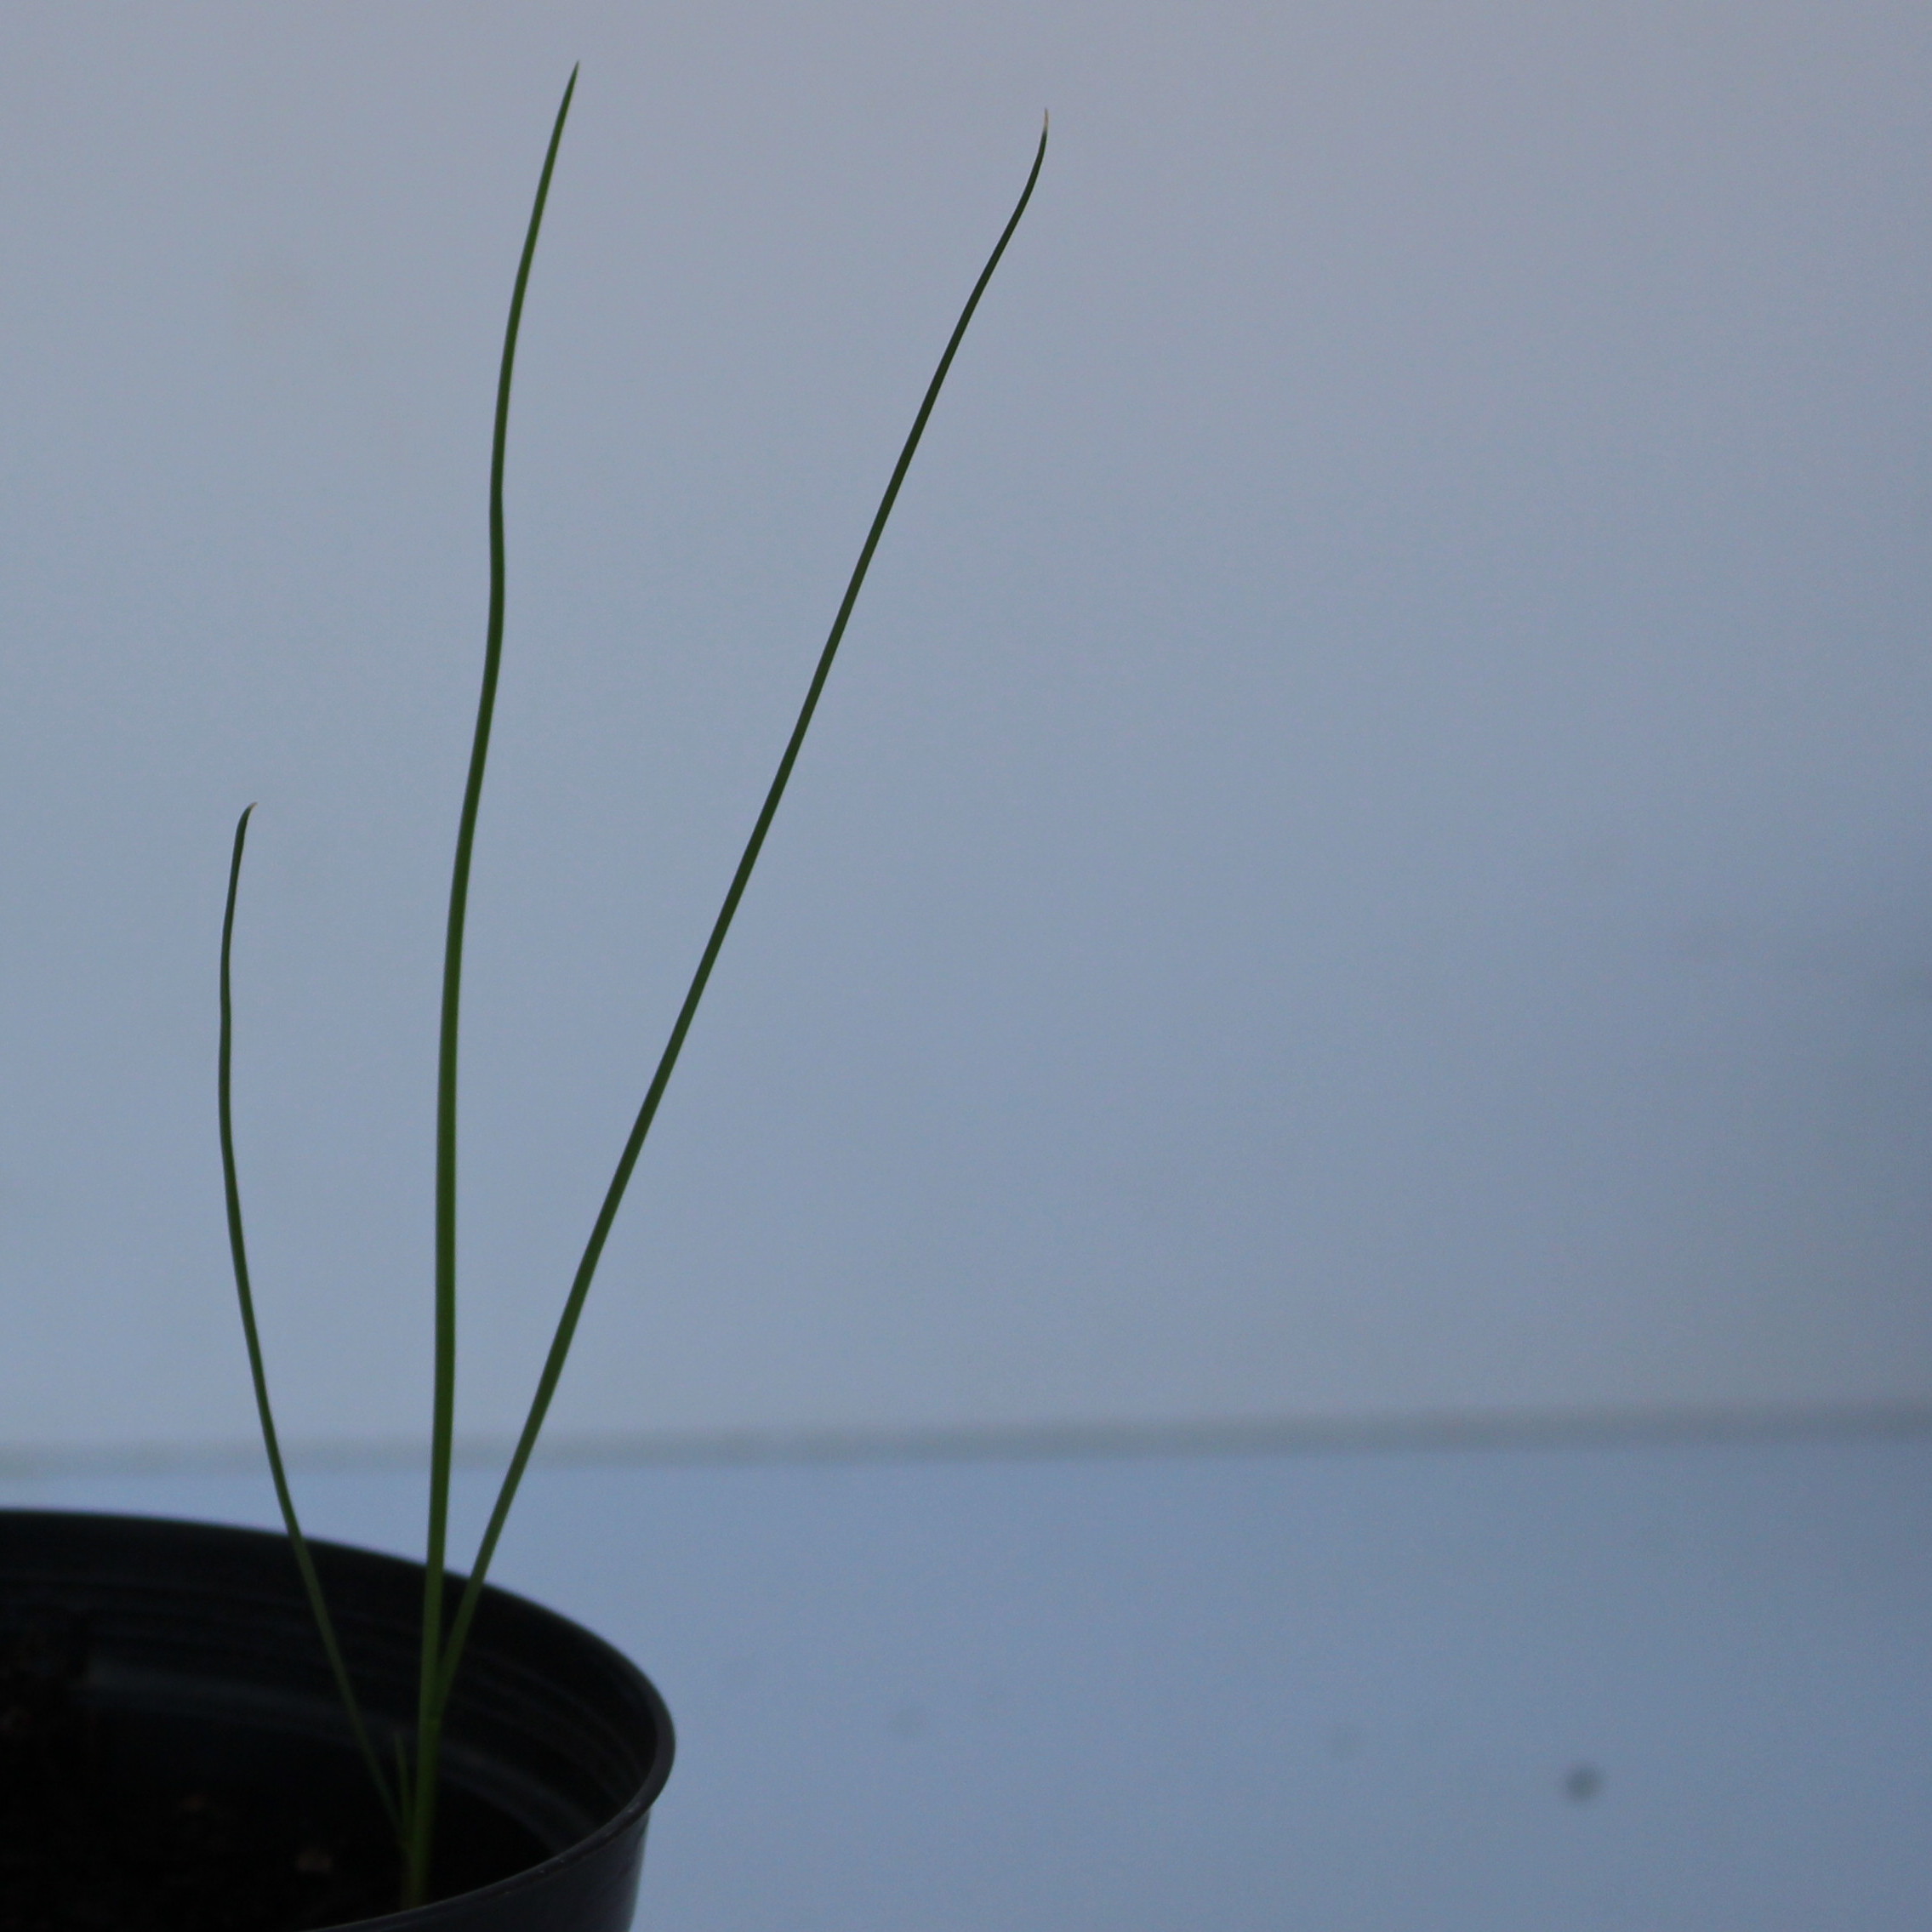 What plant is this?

Lolium multiflorum
